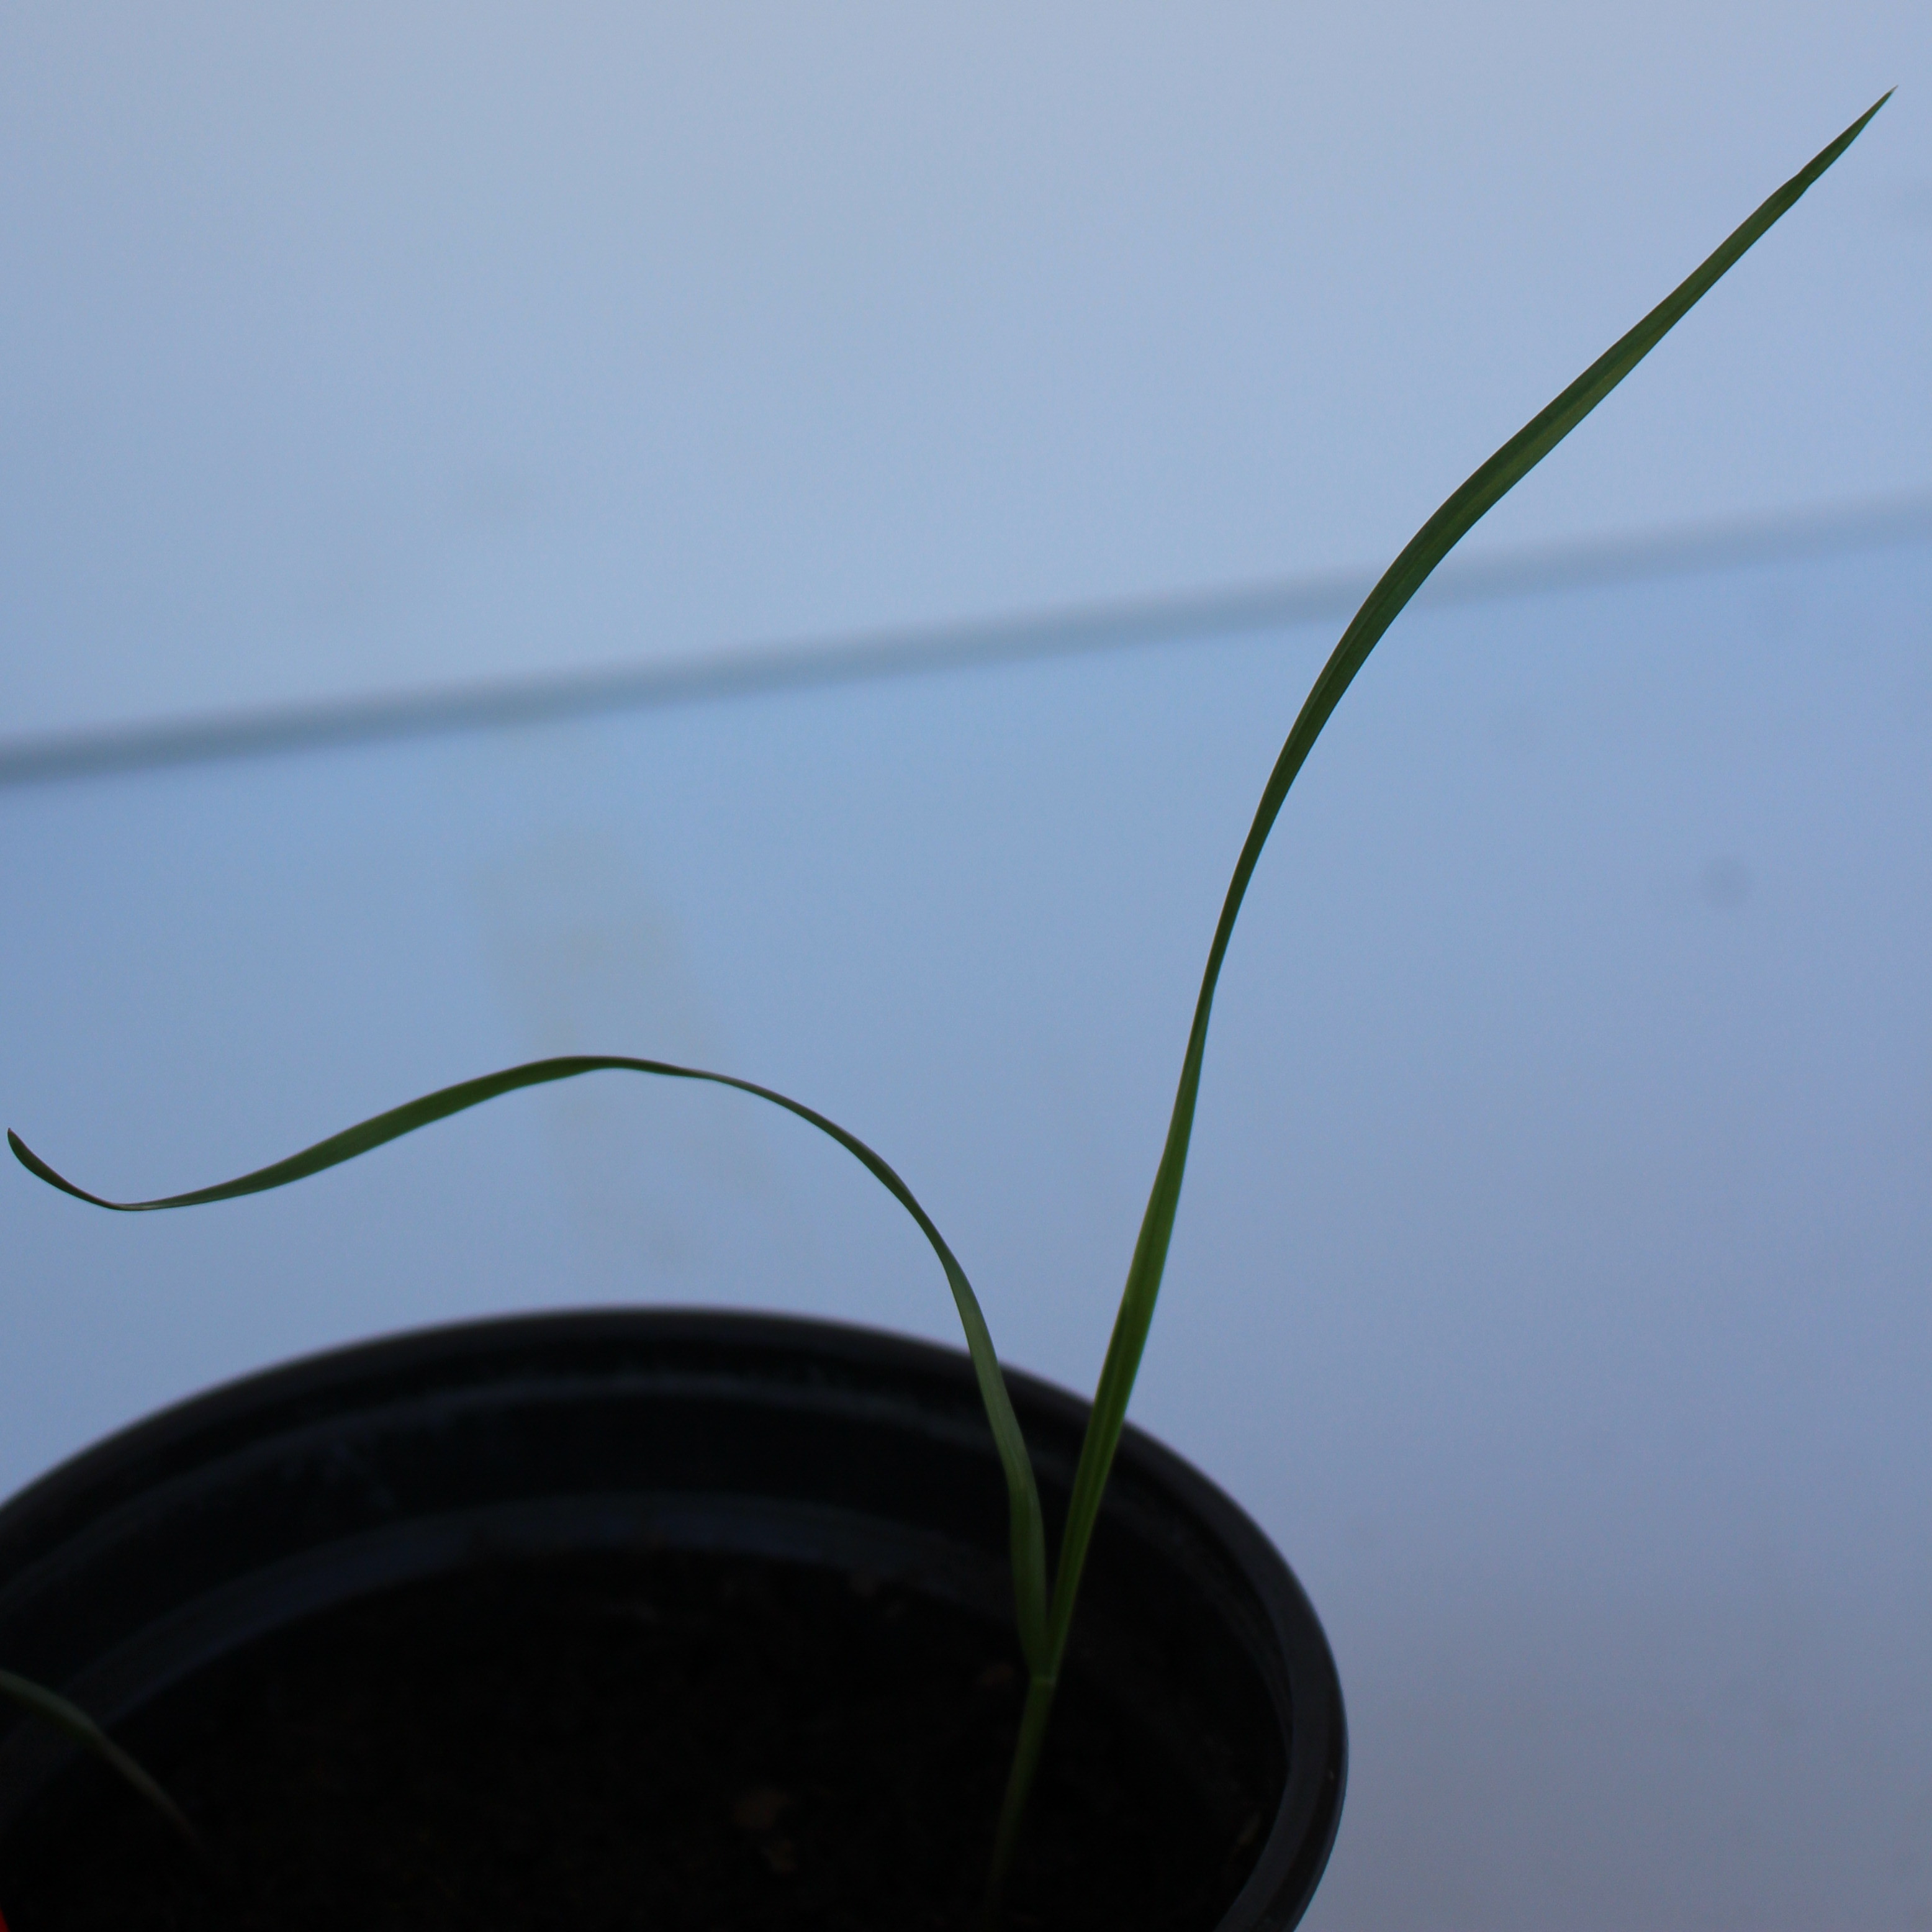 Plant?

Lolium multiflorum
